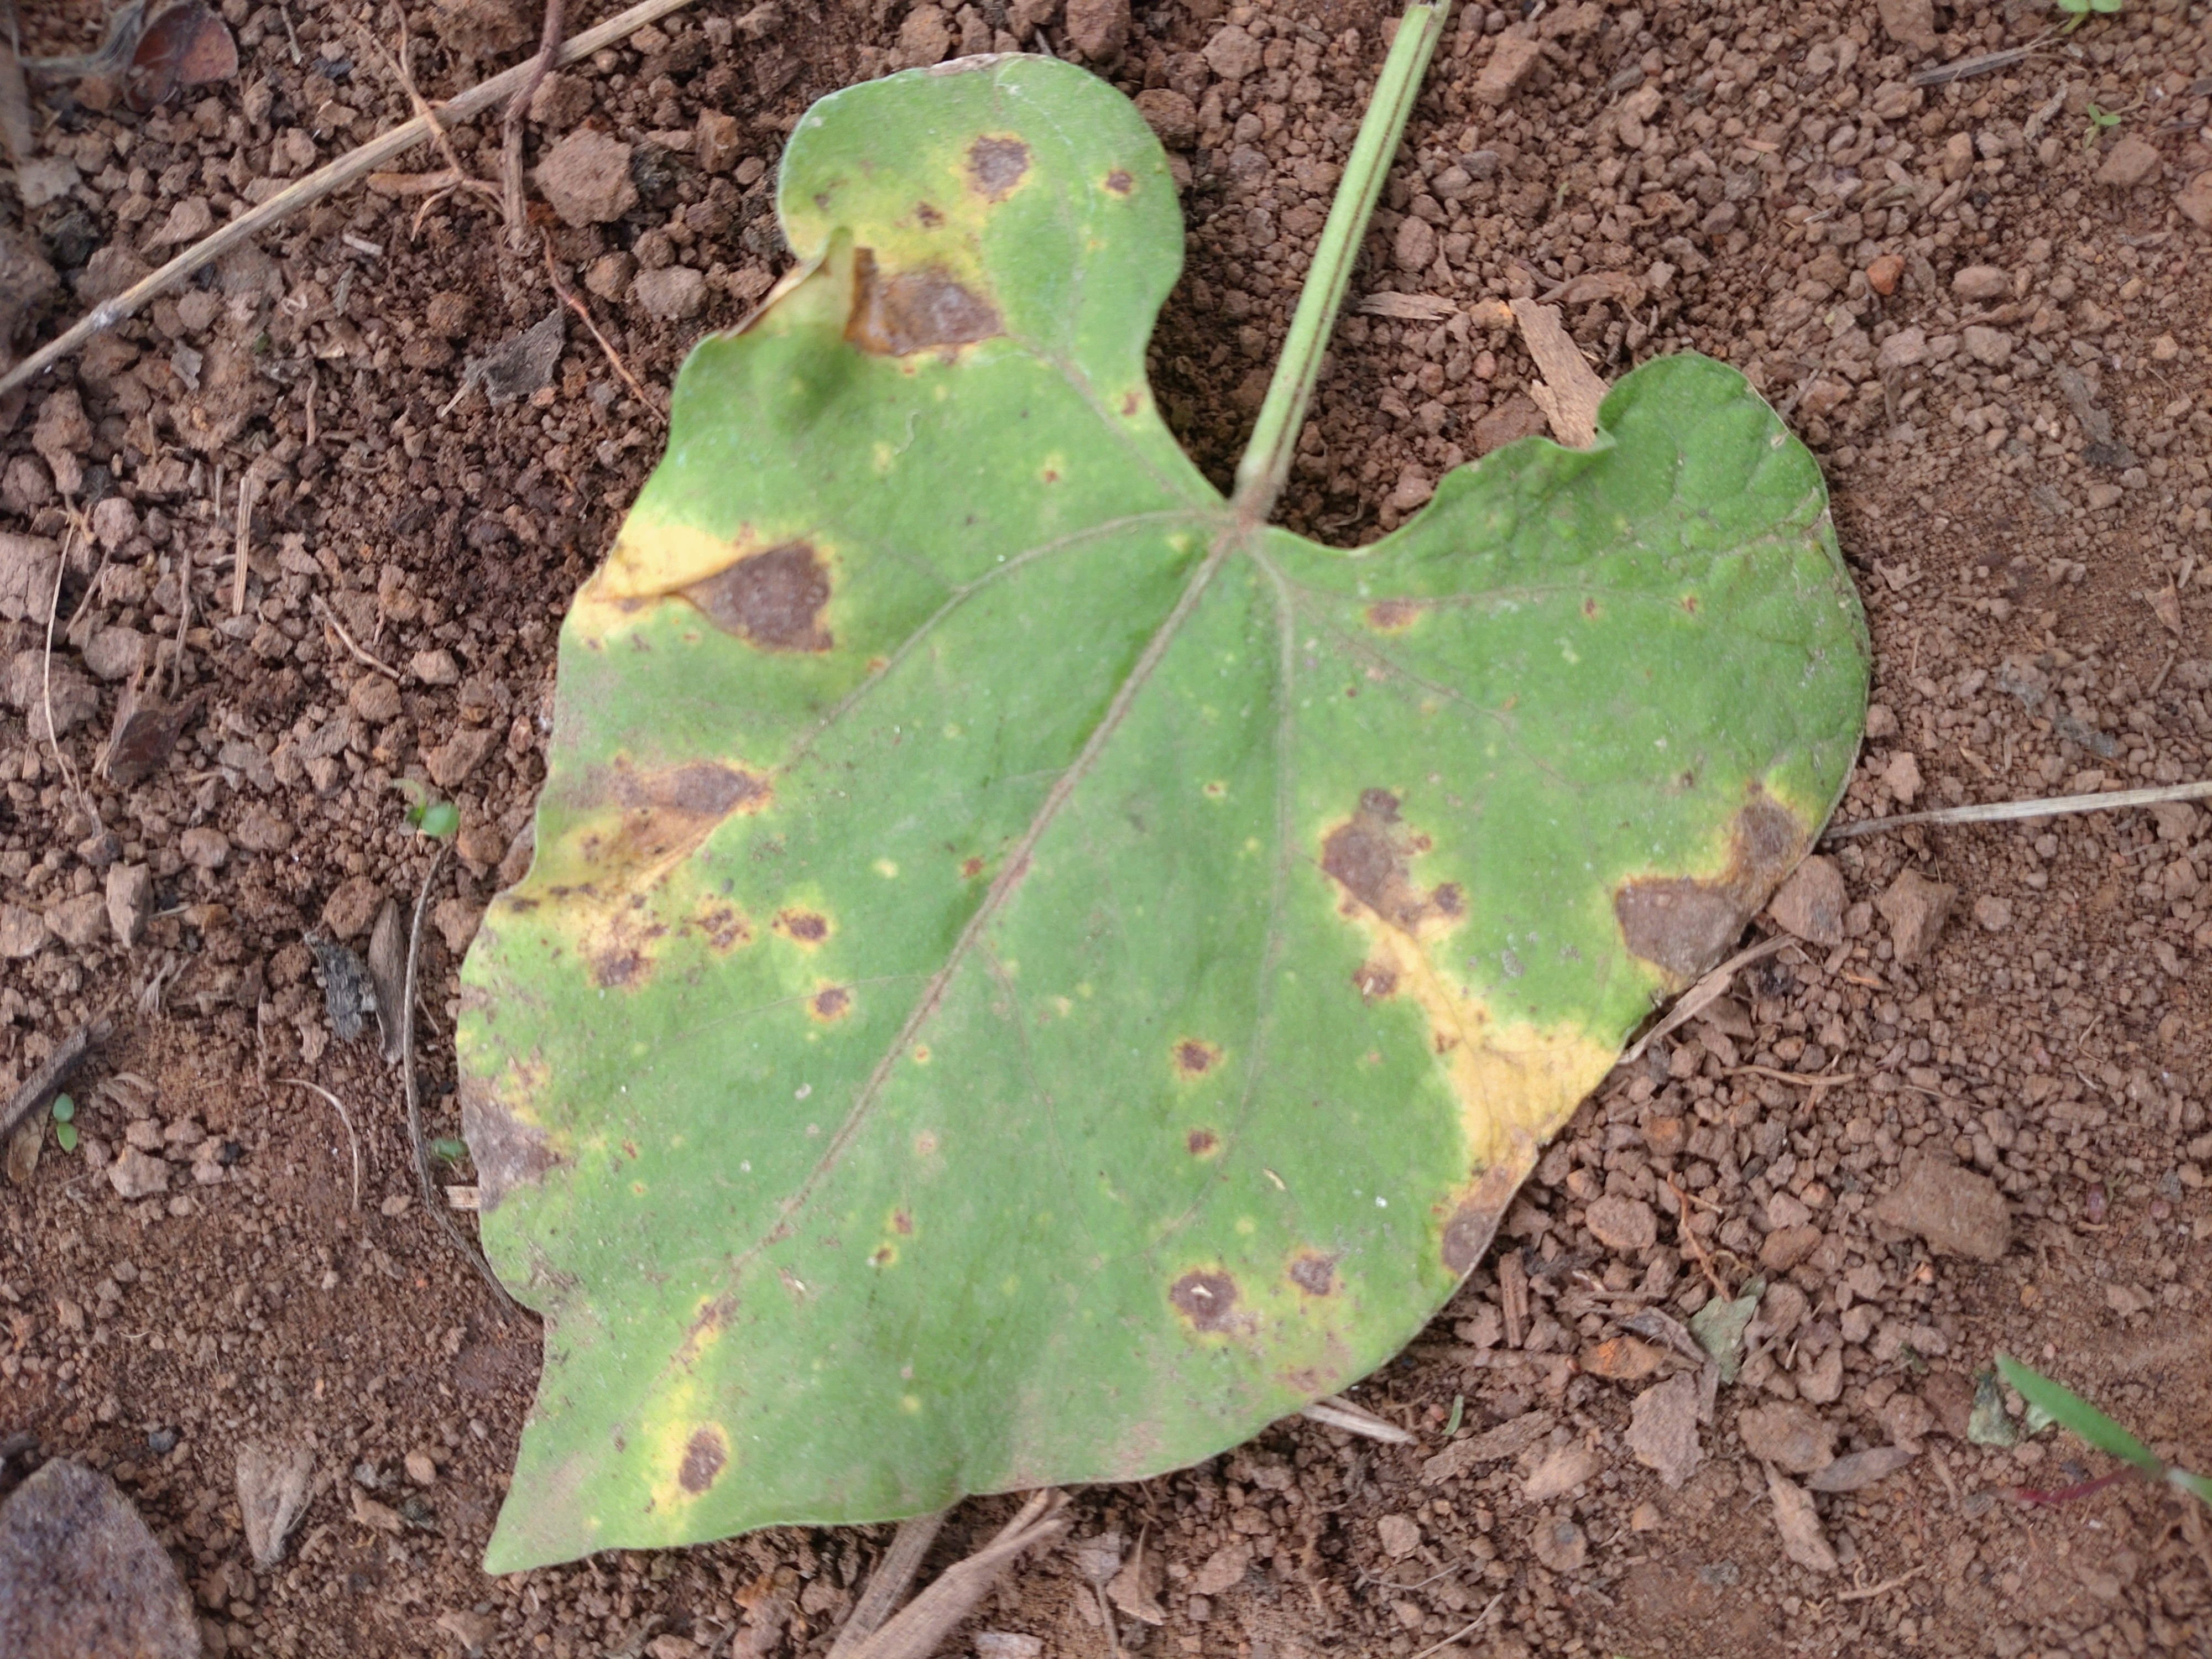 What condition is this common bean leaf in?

rust
